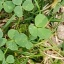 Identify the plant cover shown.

unstructured weed
